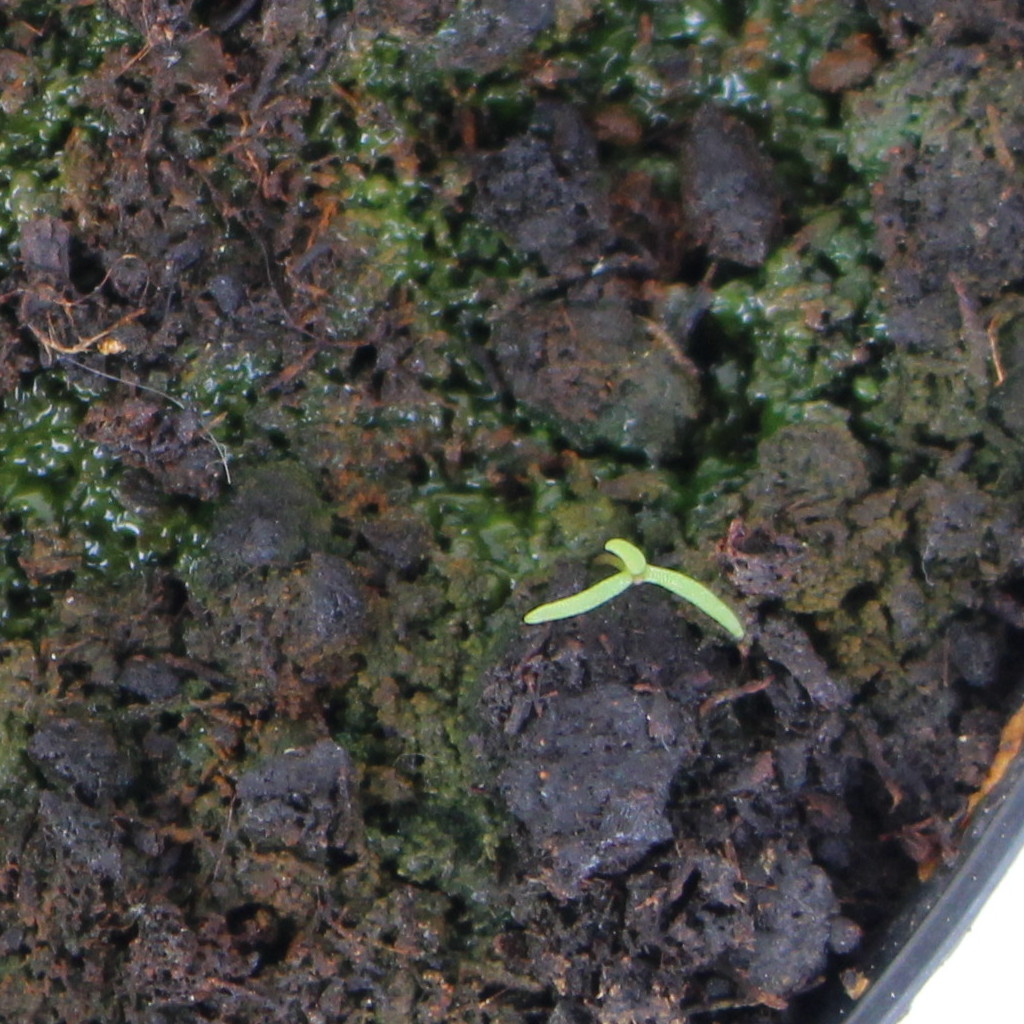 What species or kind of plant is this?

Papaver rhoeas
